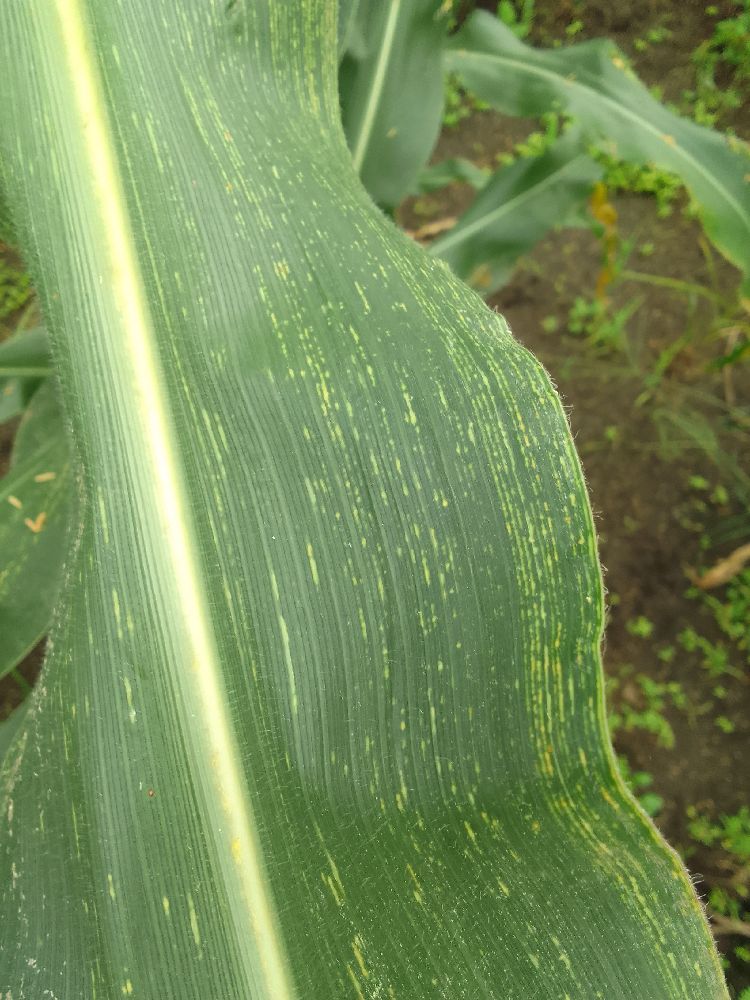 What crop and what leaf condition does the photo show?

maize, maize streak virus
